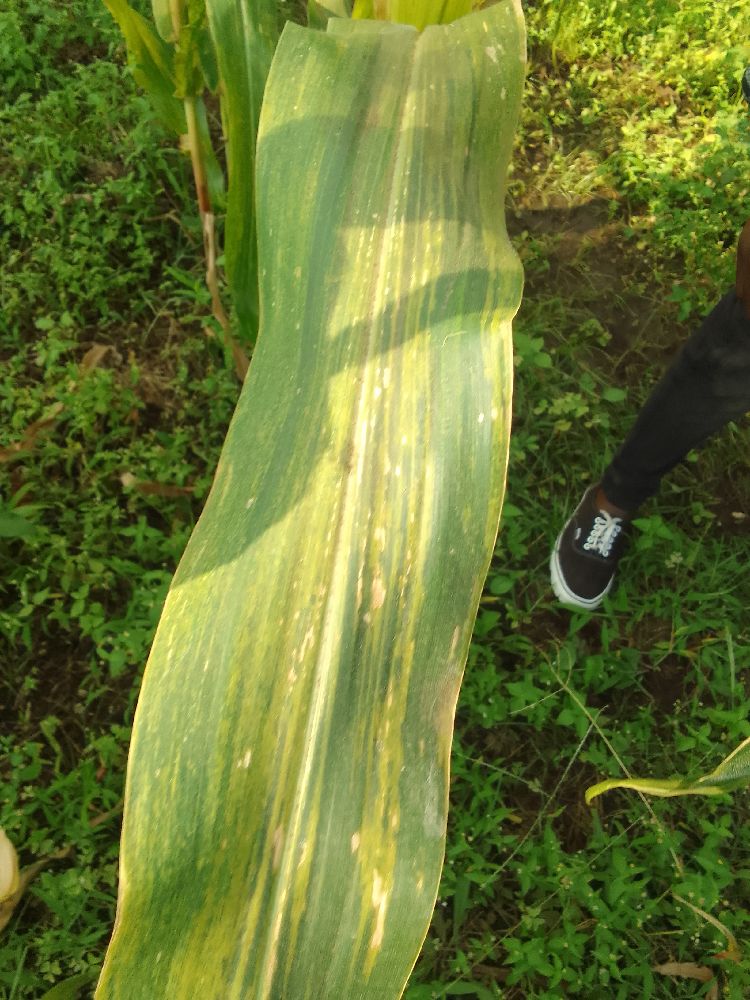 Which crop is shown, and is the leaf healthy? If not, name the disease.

maize, maize lethal necrosis
